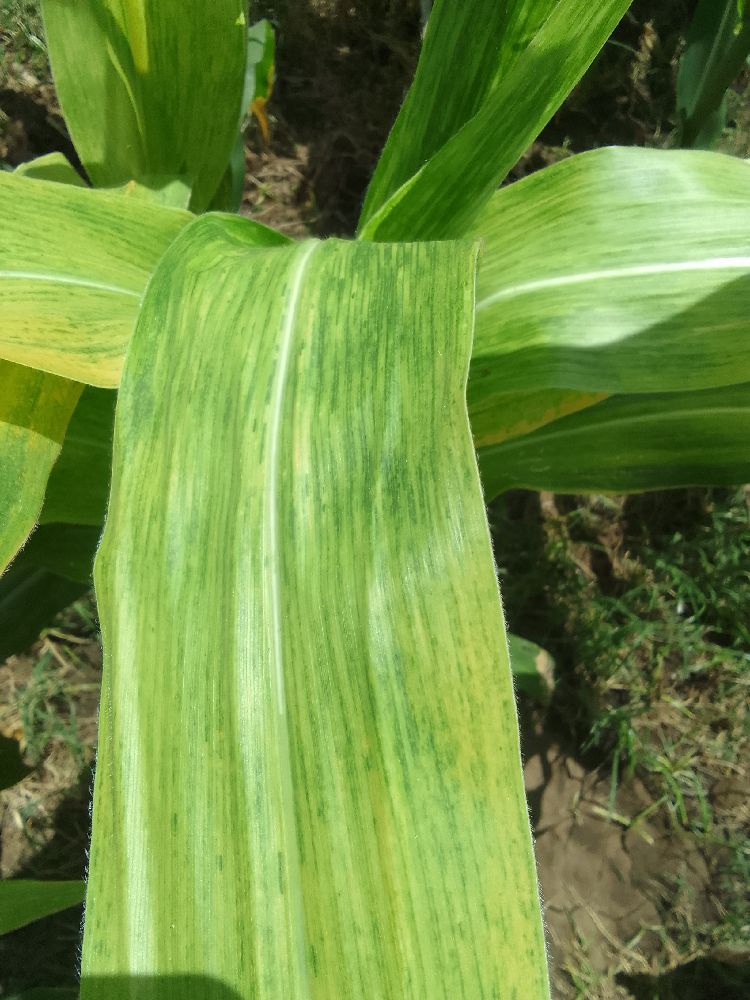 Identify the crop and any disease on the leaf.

maize, maize lethal necrosis
